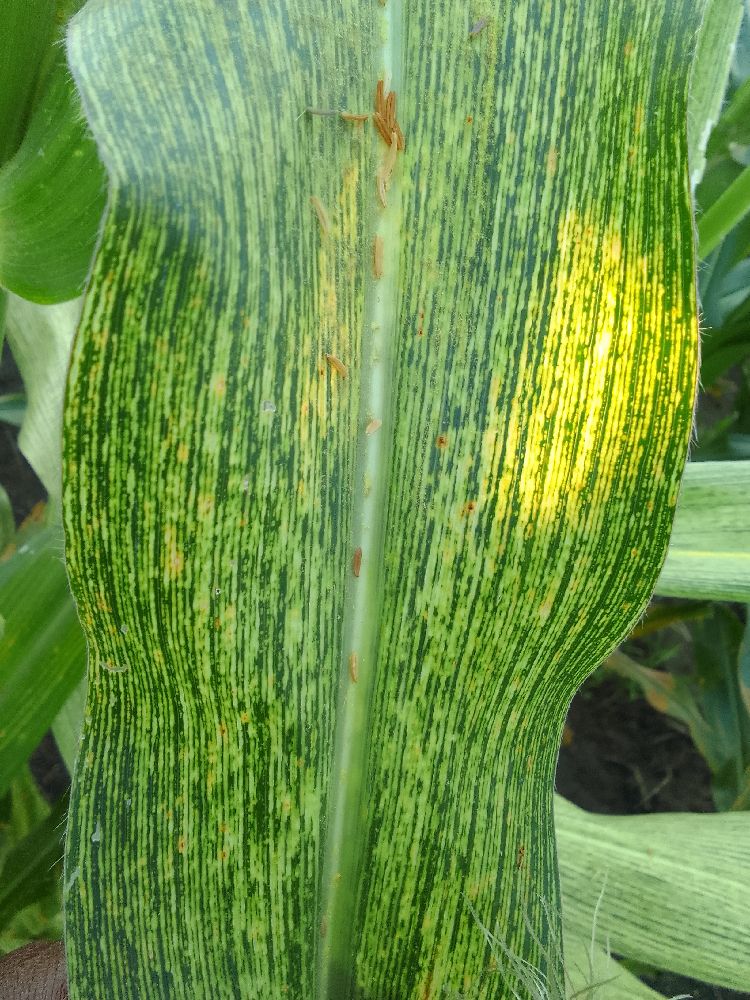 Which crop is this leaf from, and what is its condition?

maize, maize streak virus
